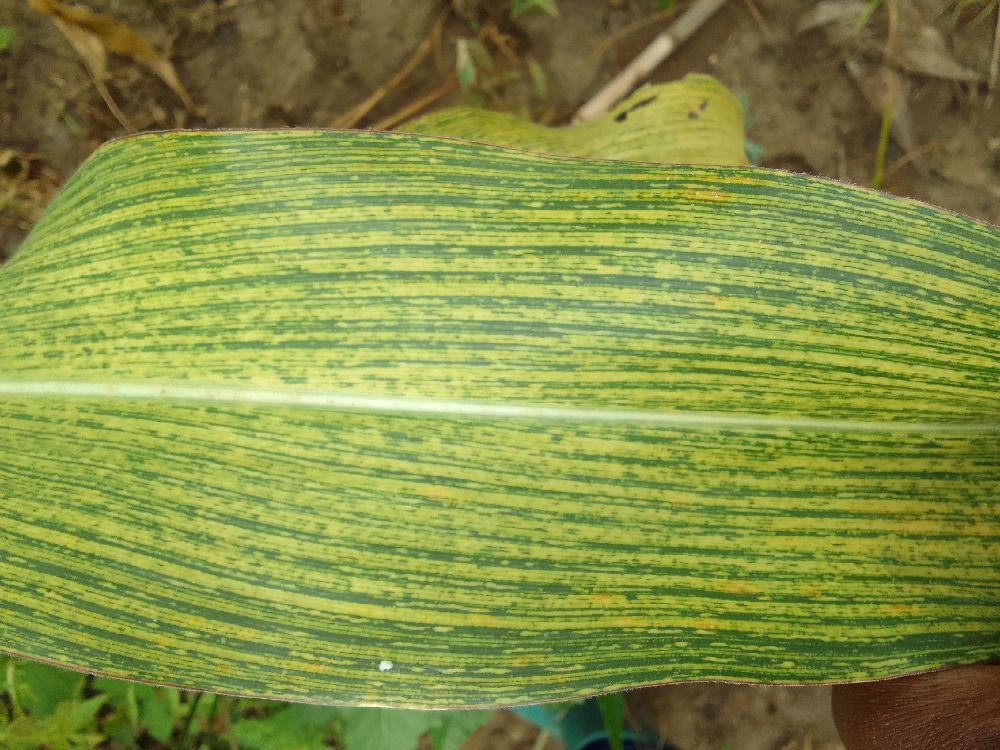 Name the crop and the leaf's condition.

maize, maize streak virus
